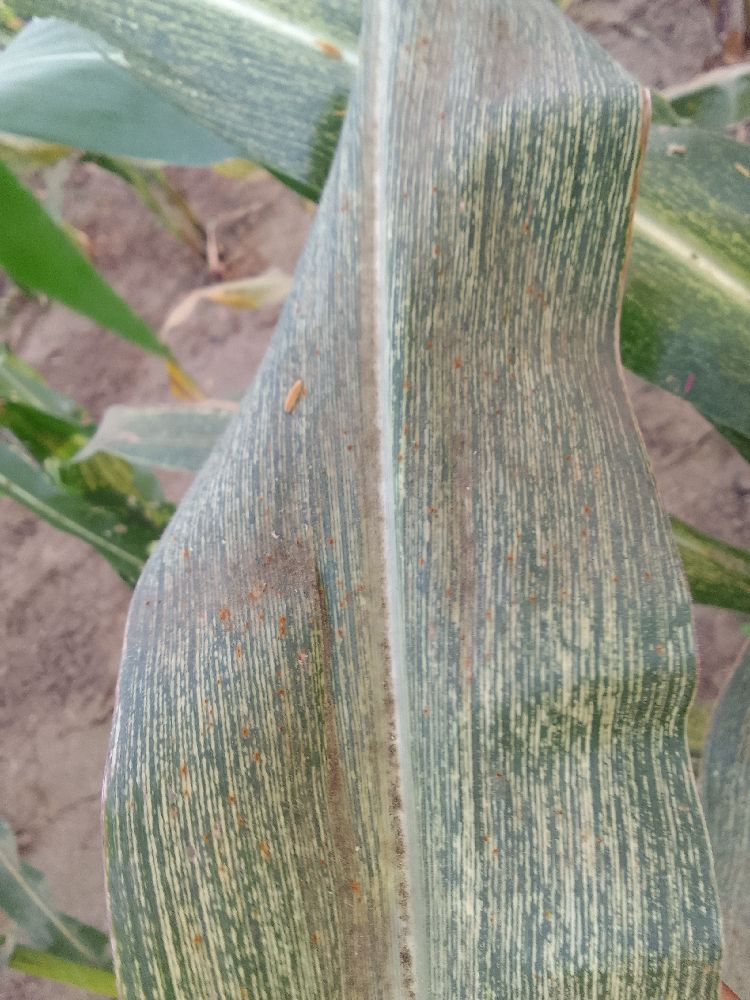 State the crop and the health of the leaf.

maize, maize streak virus
